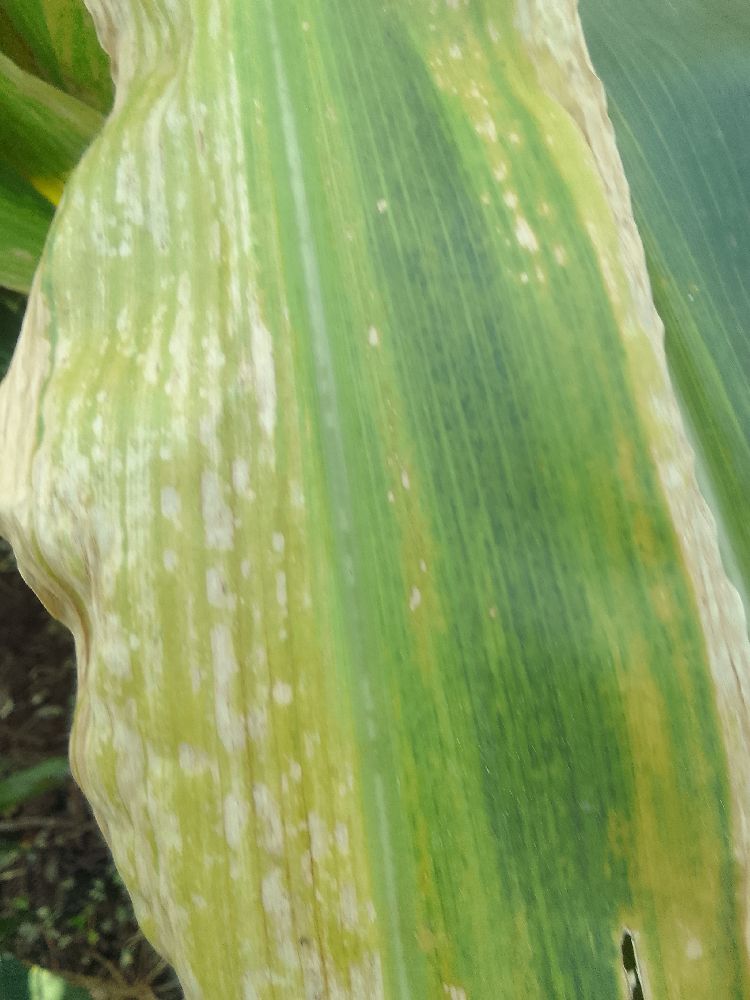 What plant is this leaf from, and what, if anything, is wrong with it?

maize, maize lethal necrosis
